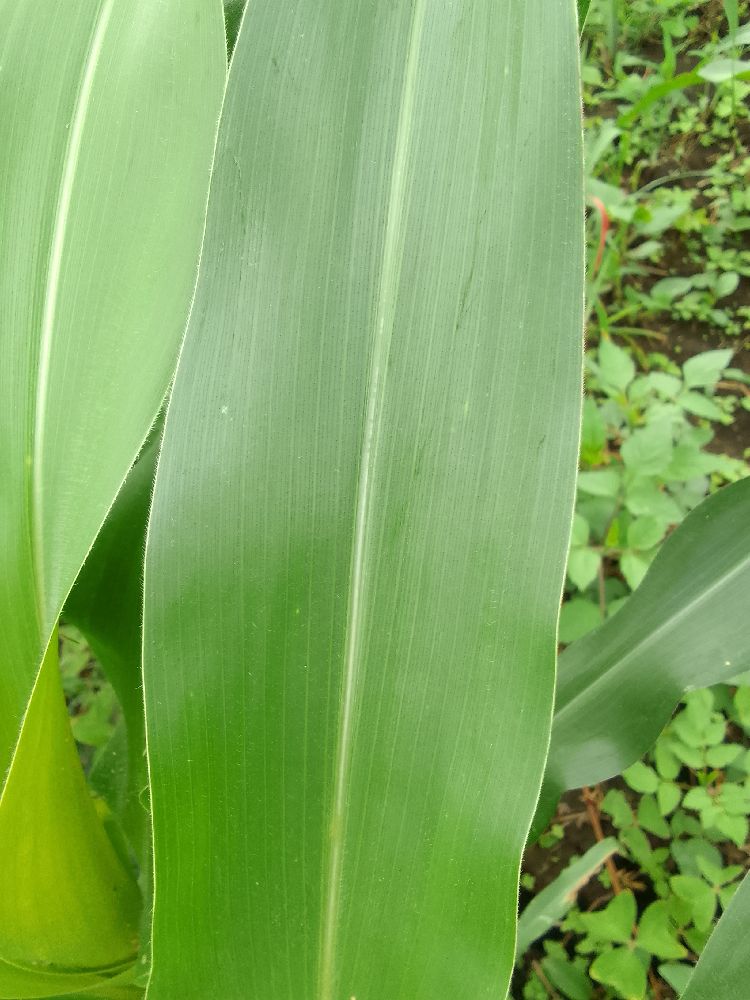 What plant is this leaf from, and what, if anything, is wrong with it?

maize, healthy
